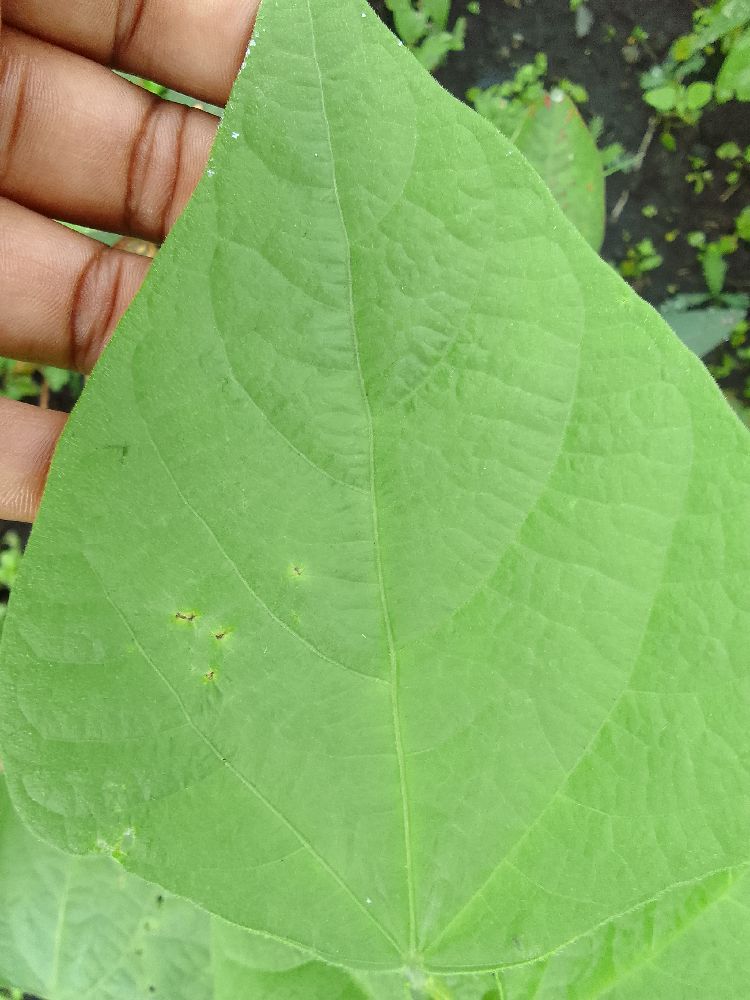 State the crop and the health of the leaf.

common bean, healthy
